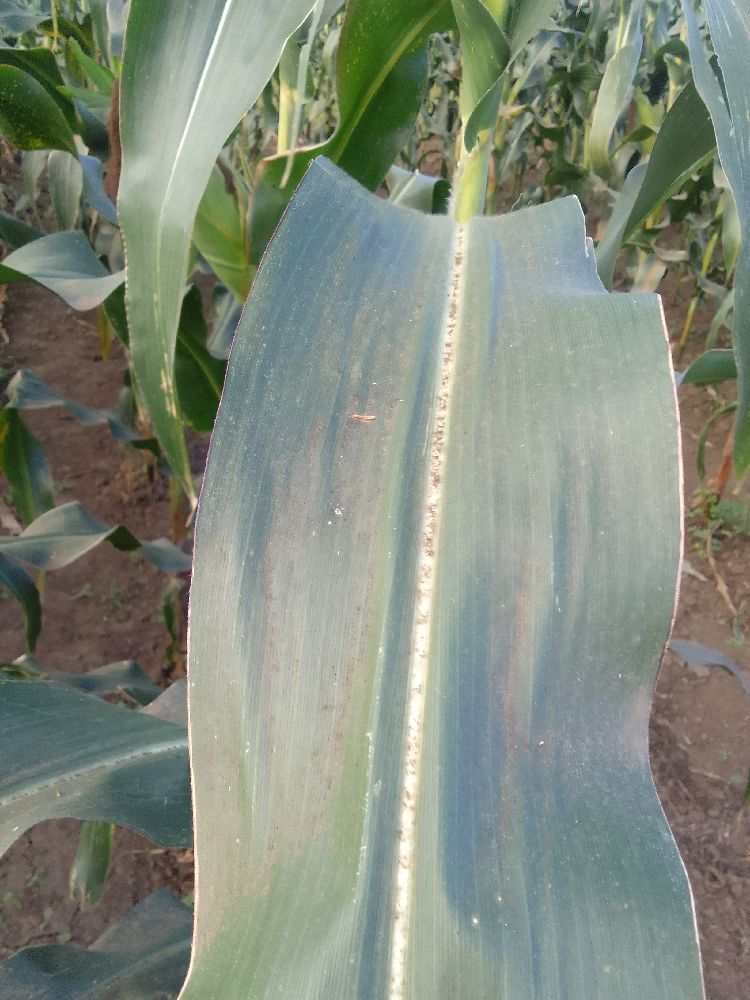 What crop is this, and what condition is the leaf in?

maize, healthy
